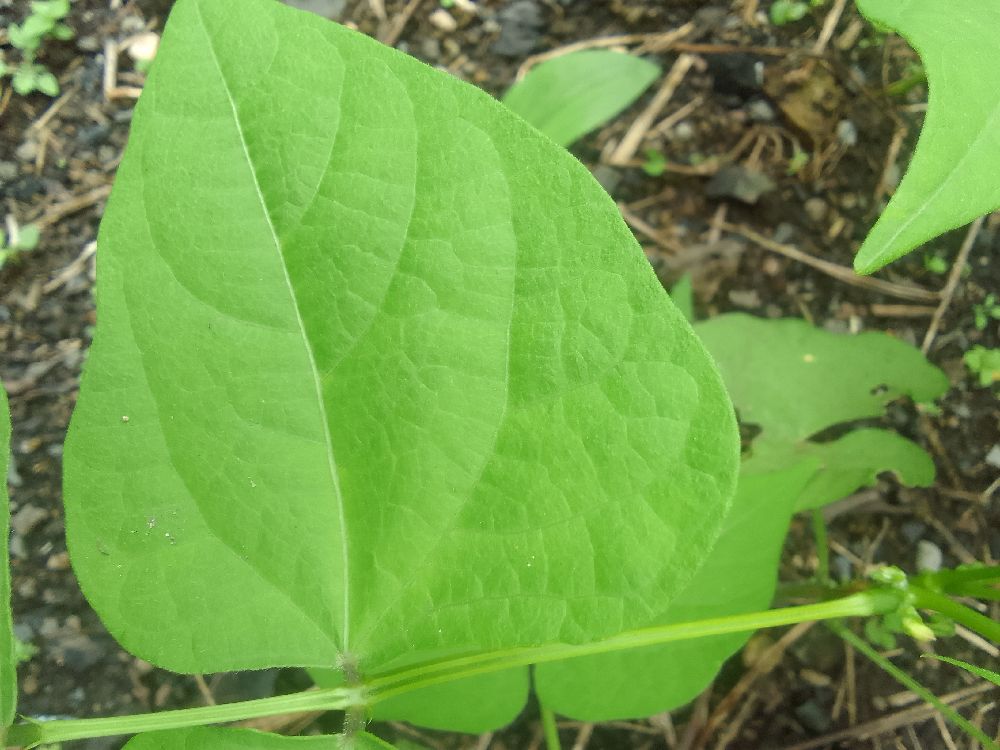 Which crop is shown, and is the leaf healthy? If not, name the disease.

common bean, healthy
